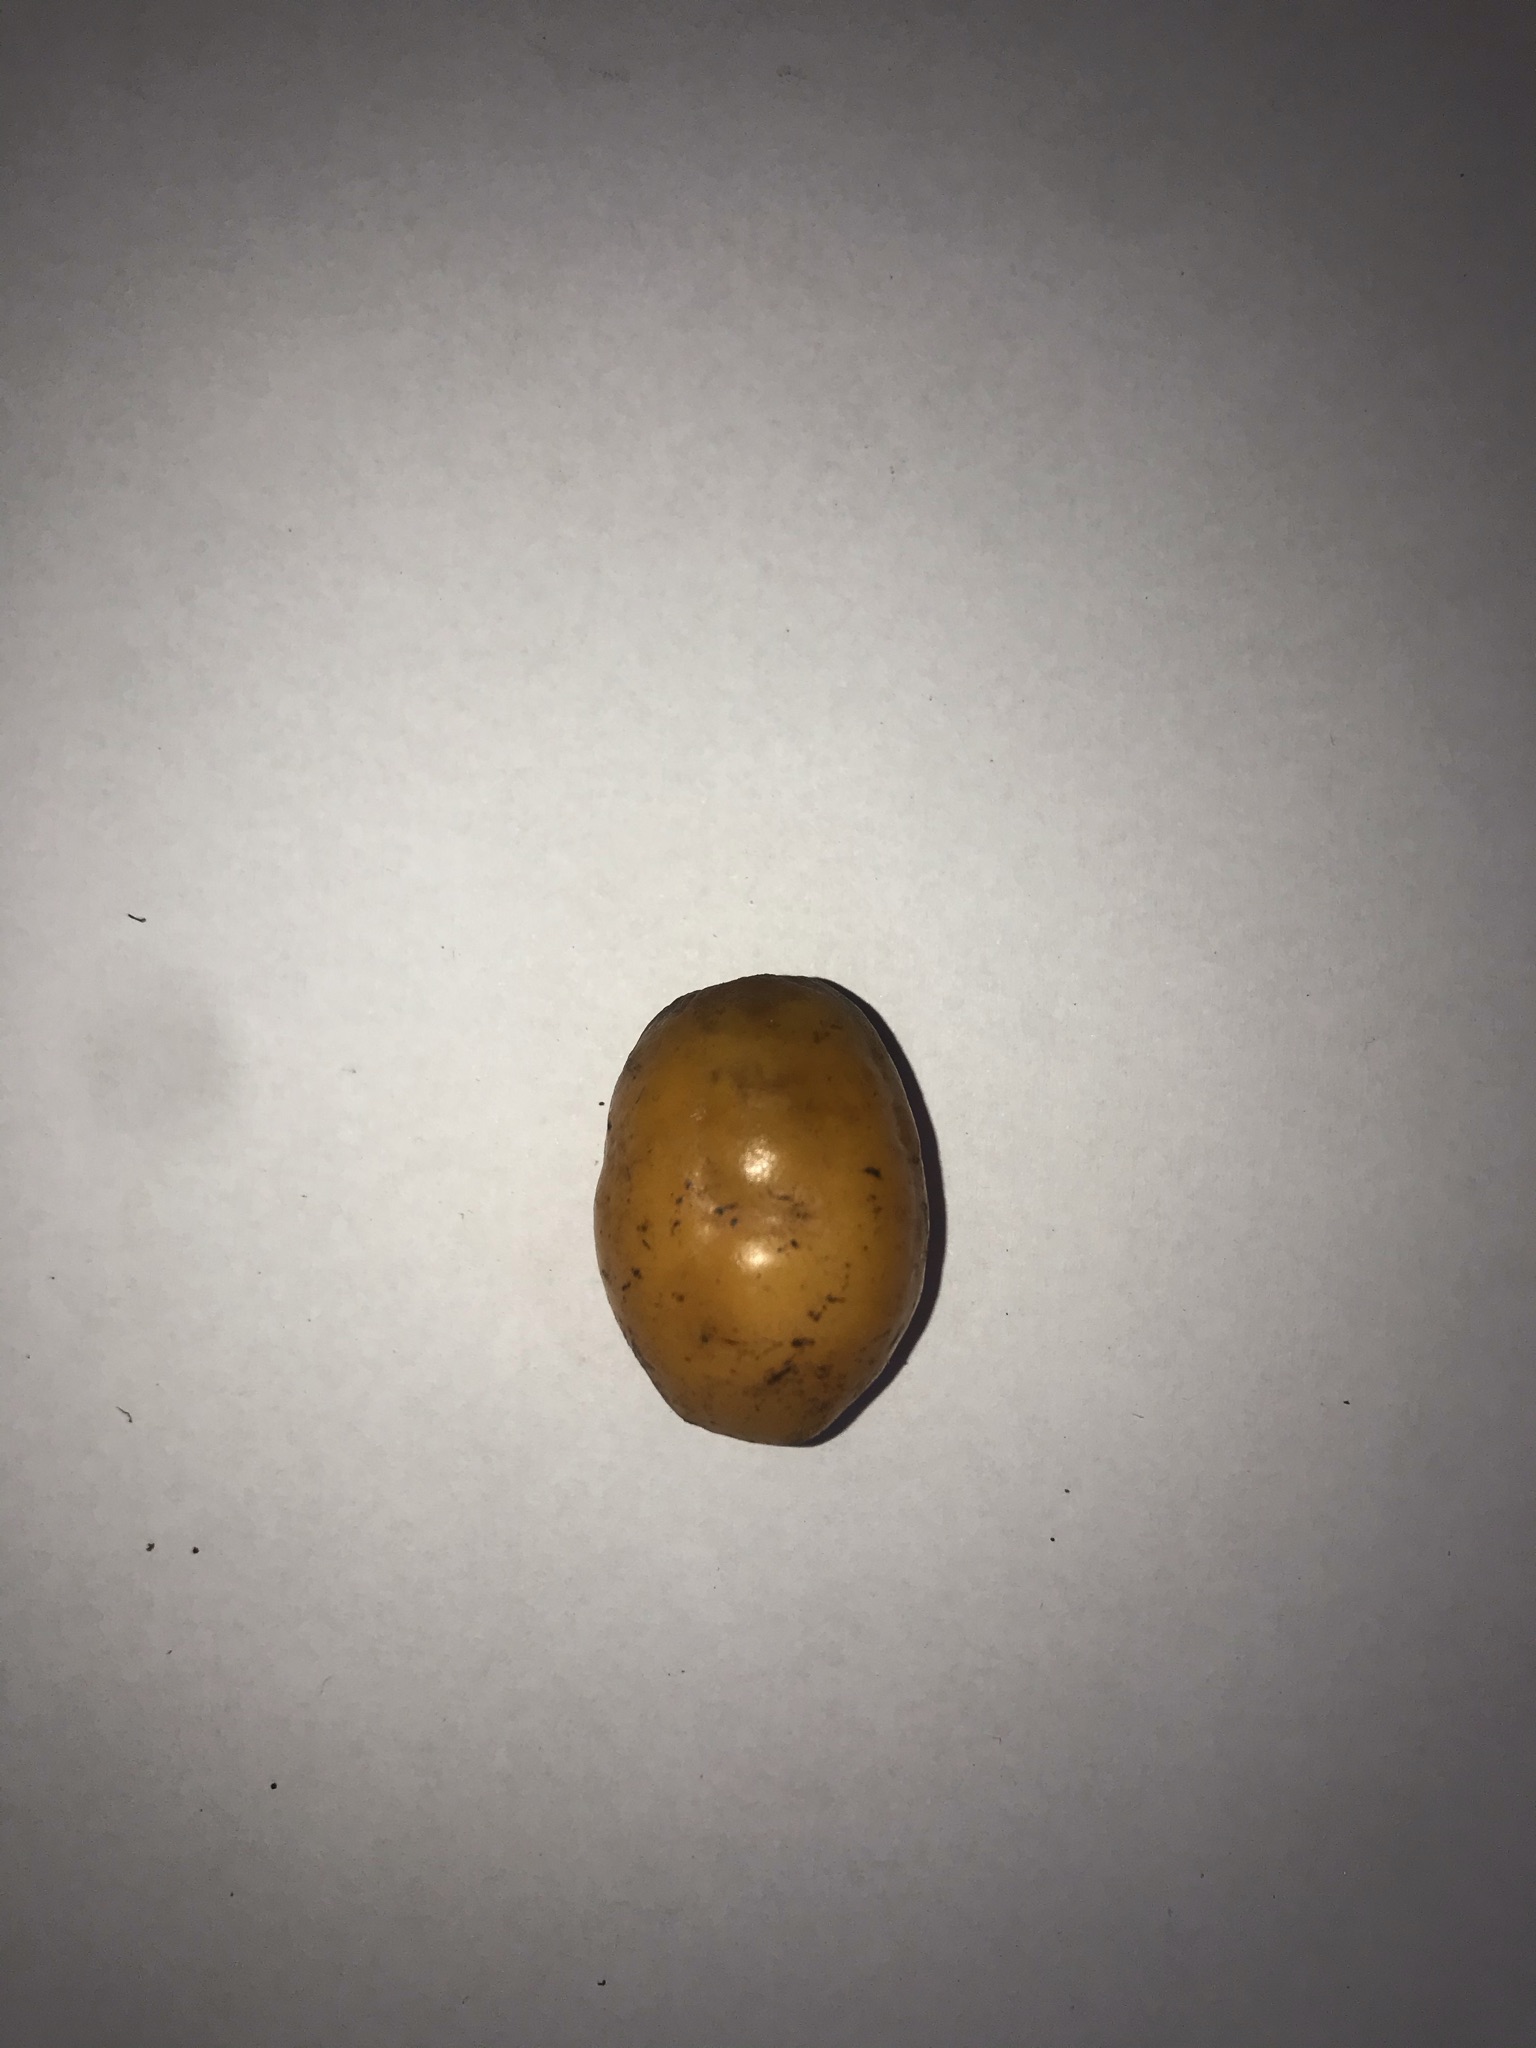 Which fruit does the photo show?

siriguela
